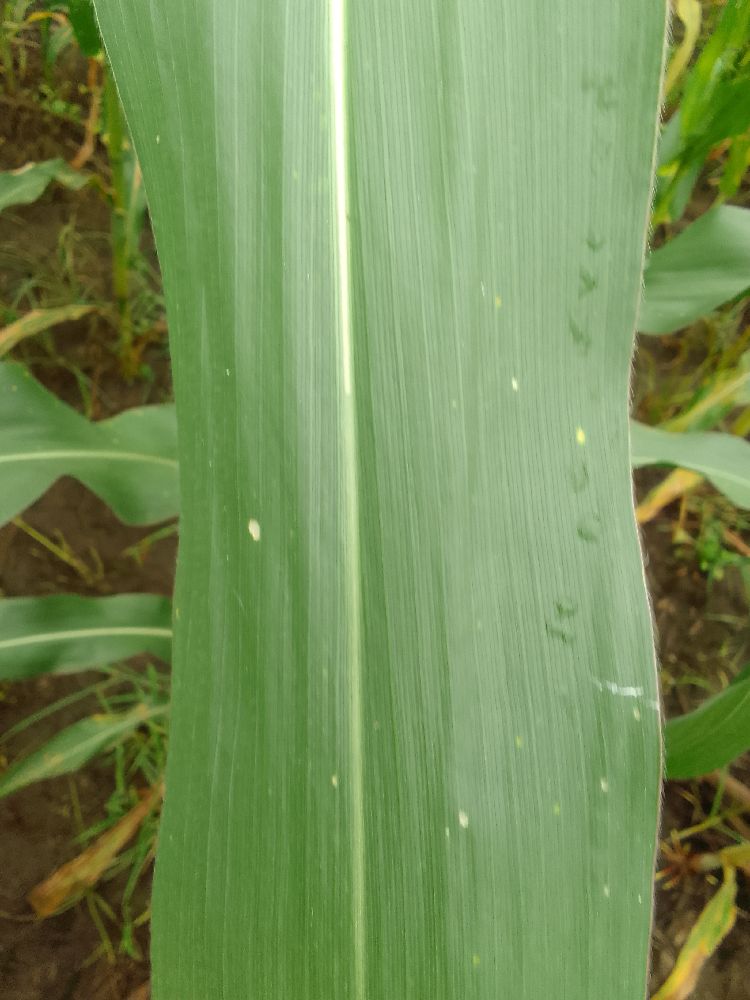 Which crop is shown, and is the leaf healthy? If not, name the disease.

maize, healthy
